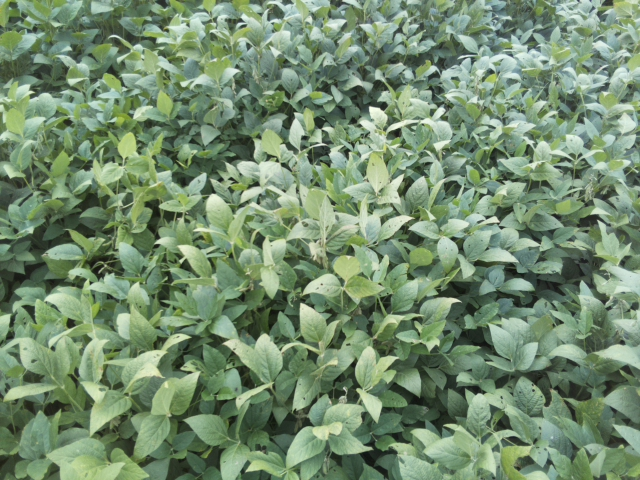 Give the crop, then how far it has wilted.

soybean, leaflets folding inward at secondary pulvinus with no turgor loss in leaflets or petioles
